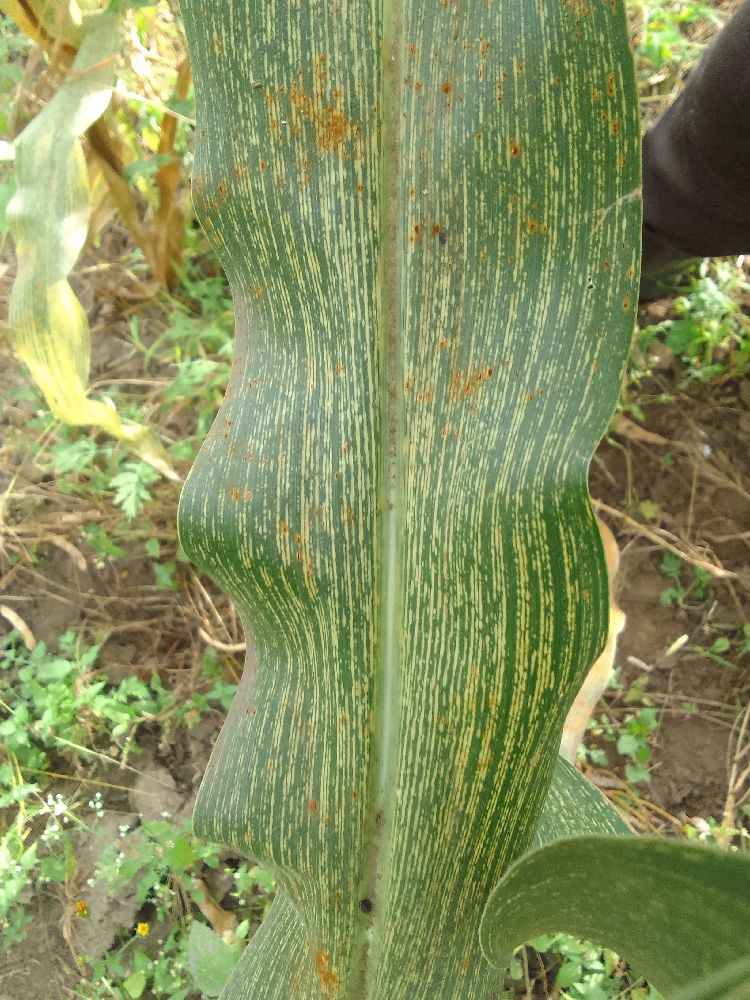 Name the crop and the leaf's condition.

maize, maize streak virus
